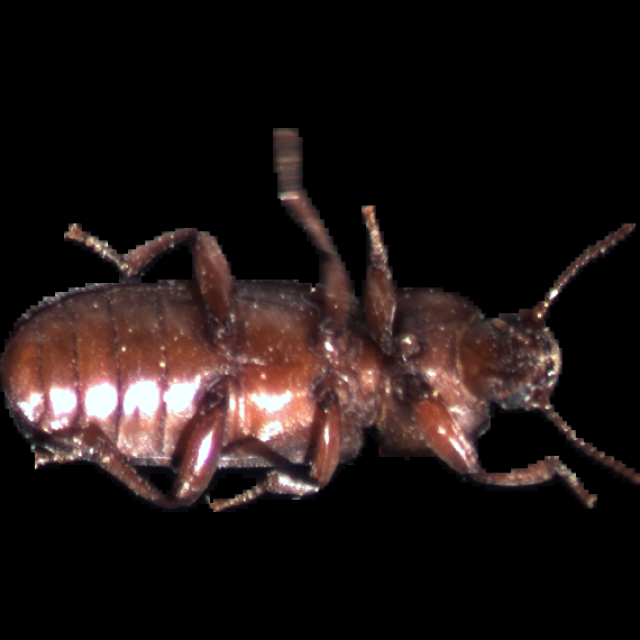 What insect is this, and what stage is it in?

mealworm beetle
